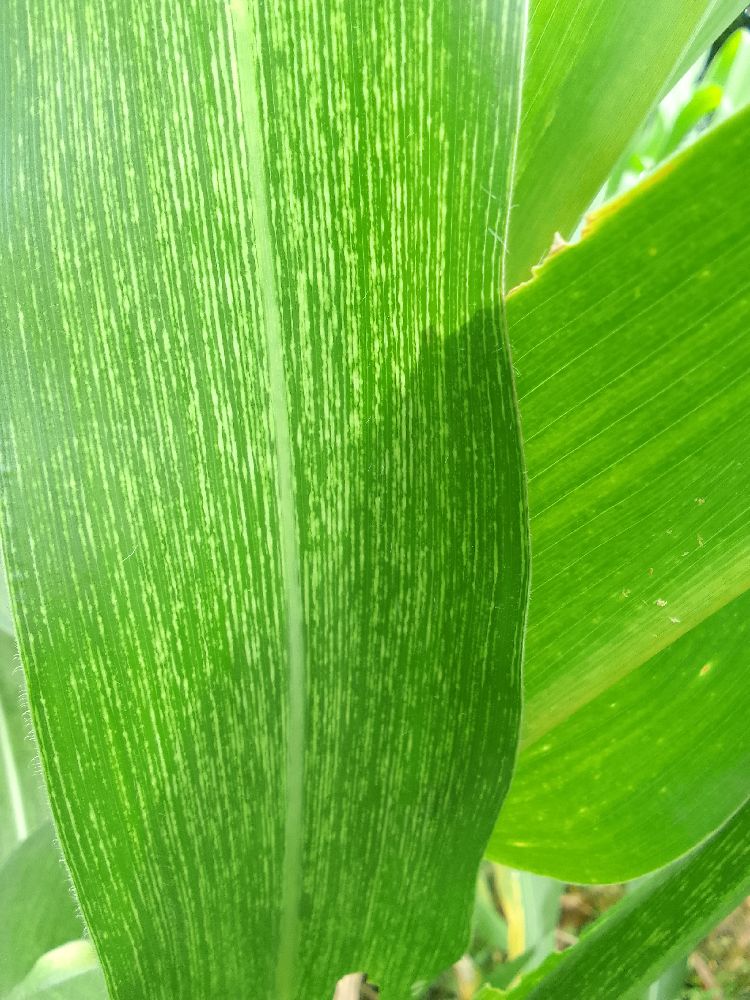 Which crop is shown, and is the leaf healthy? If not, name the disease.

maize, maize streak virus
